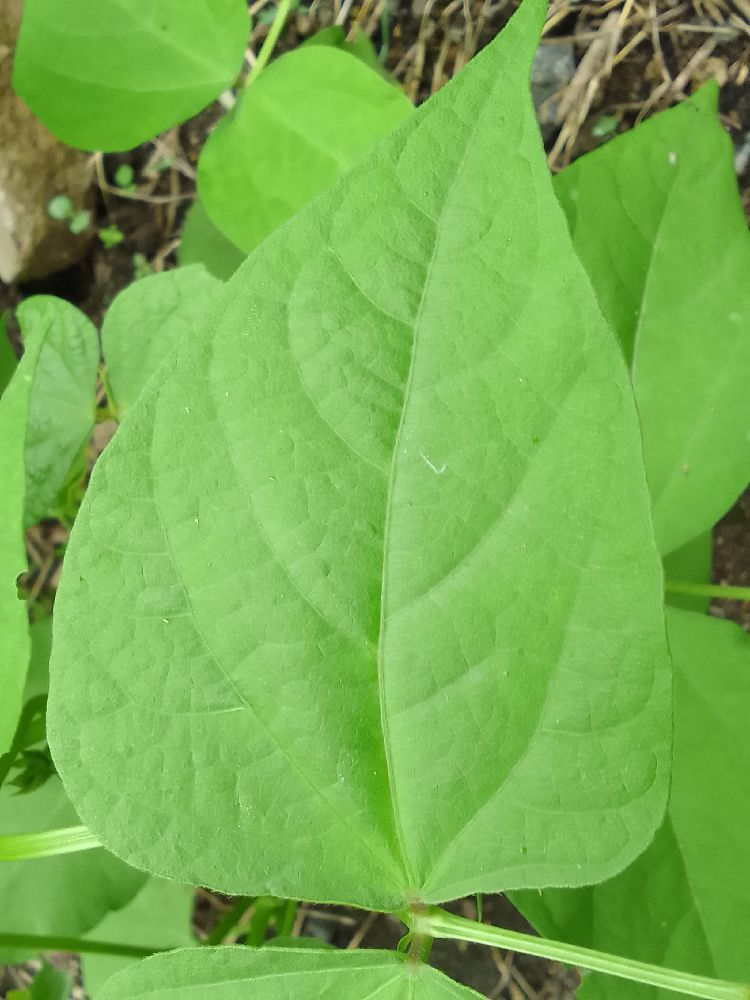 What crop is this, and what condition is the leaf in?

common bean, healthy
